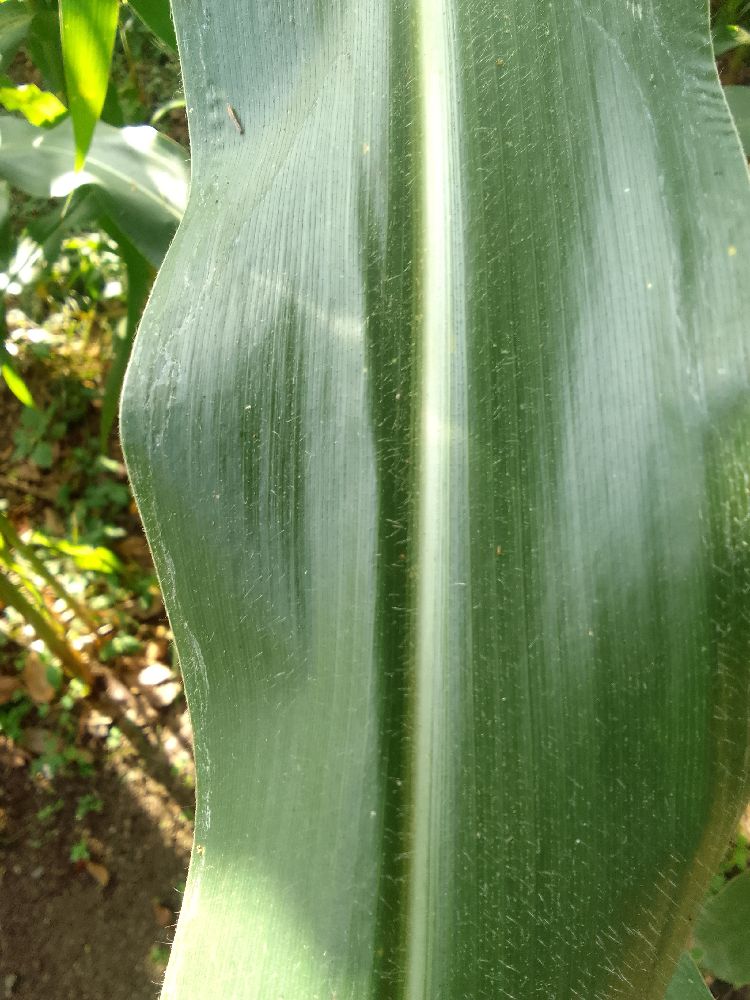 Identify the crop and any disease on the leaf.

maize, healthy
